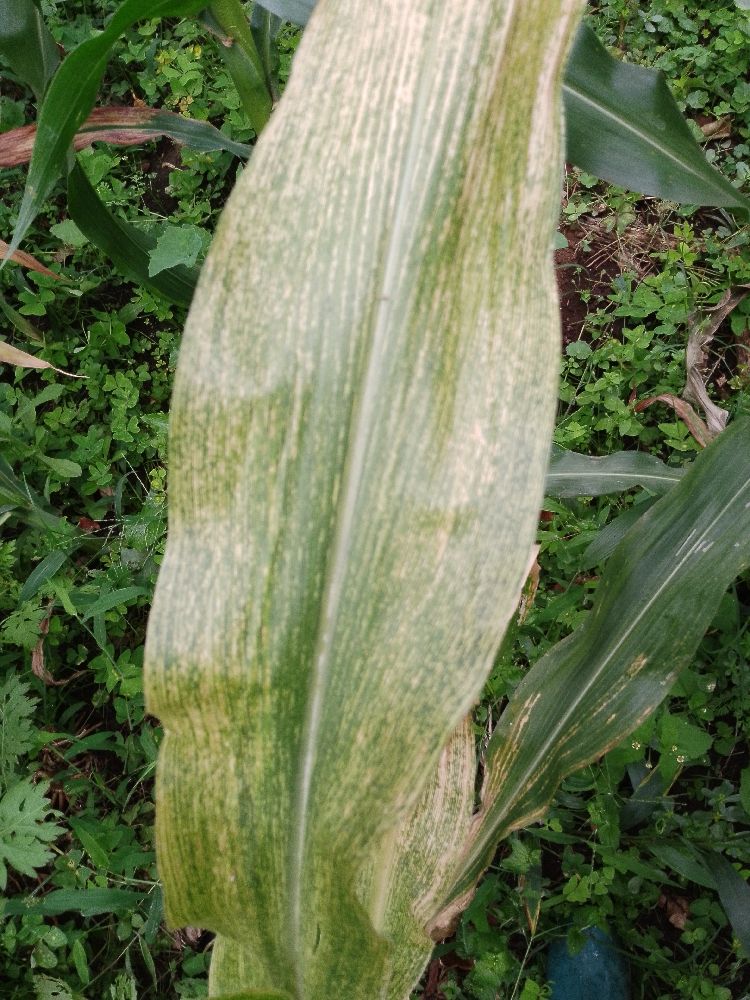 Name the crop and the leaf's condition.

maize, maize lethal necrosis
